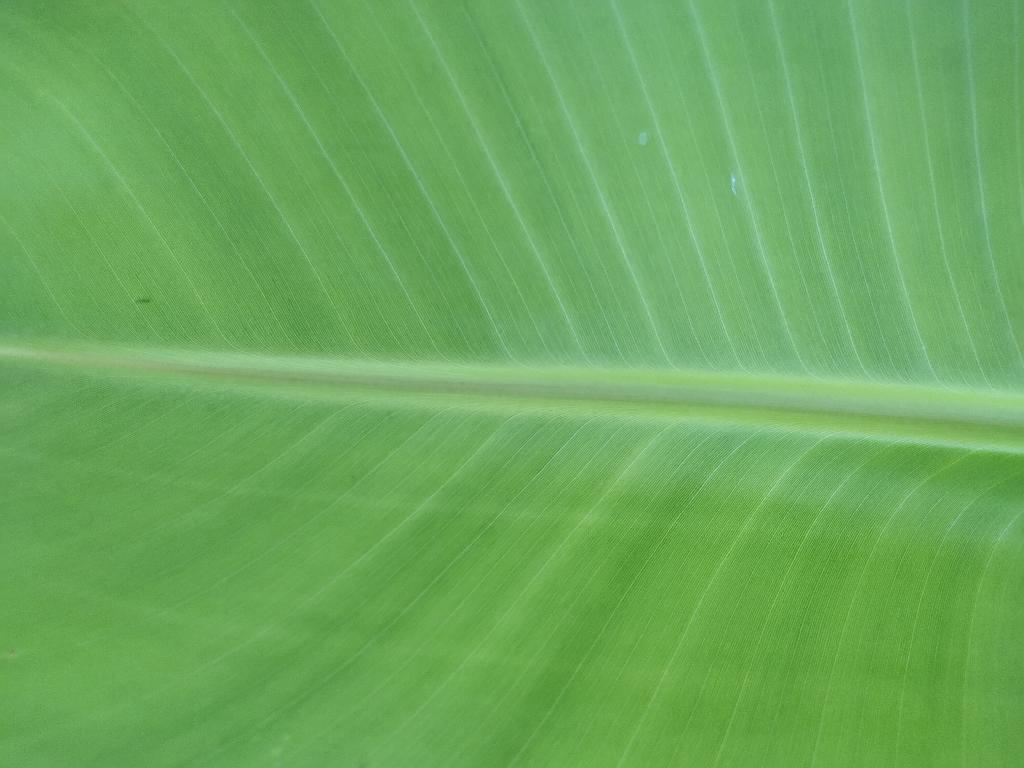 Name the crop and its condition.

banana, healthy
